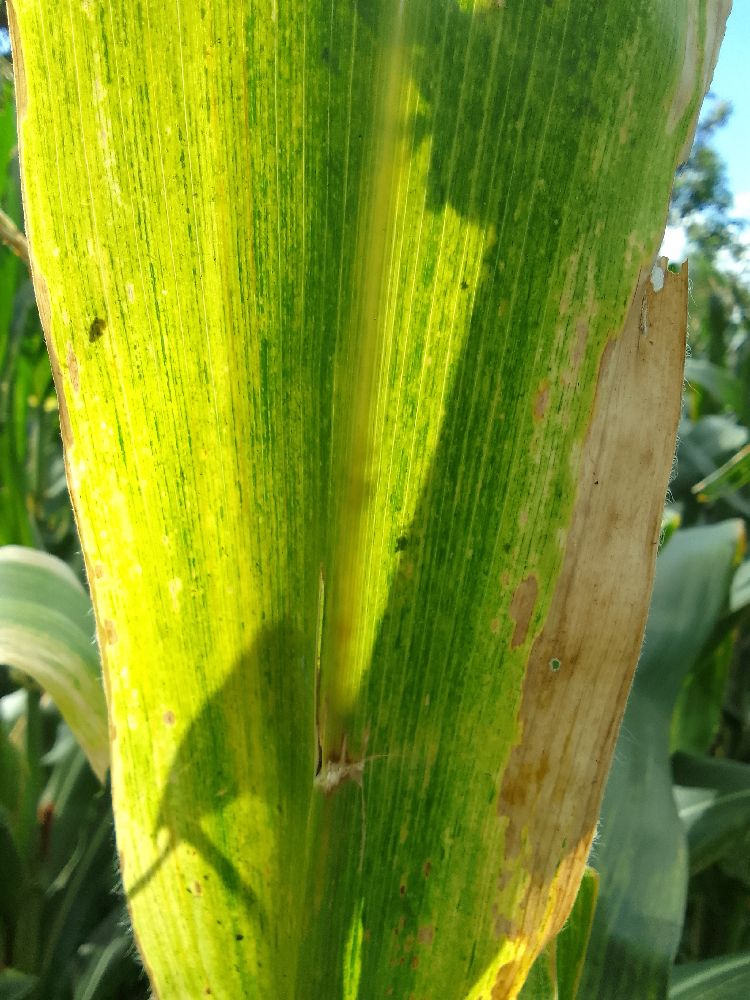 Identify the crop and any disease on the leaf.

maize, maize lethal necrosis
